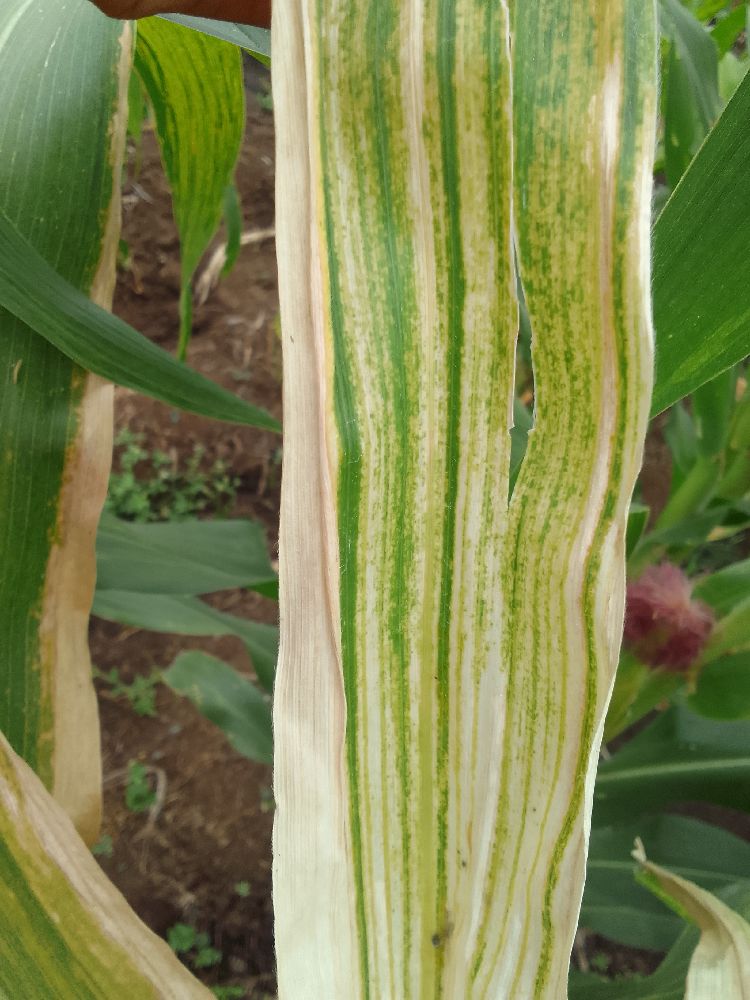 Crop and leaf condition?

maize, maize lethal necrosis
